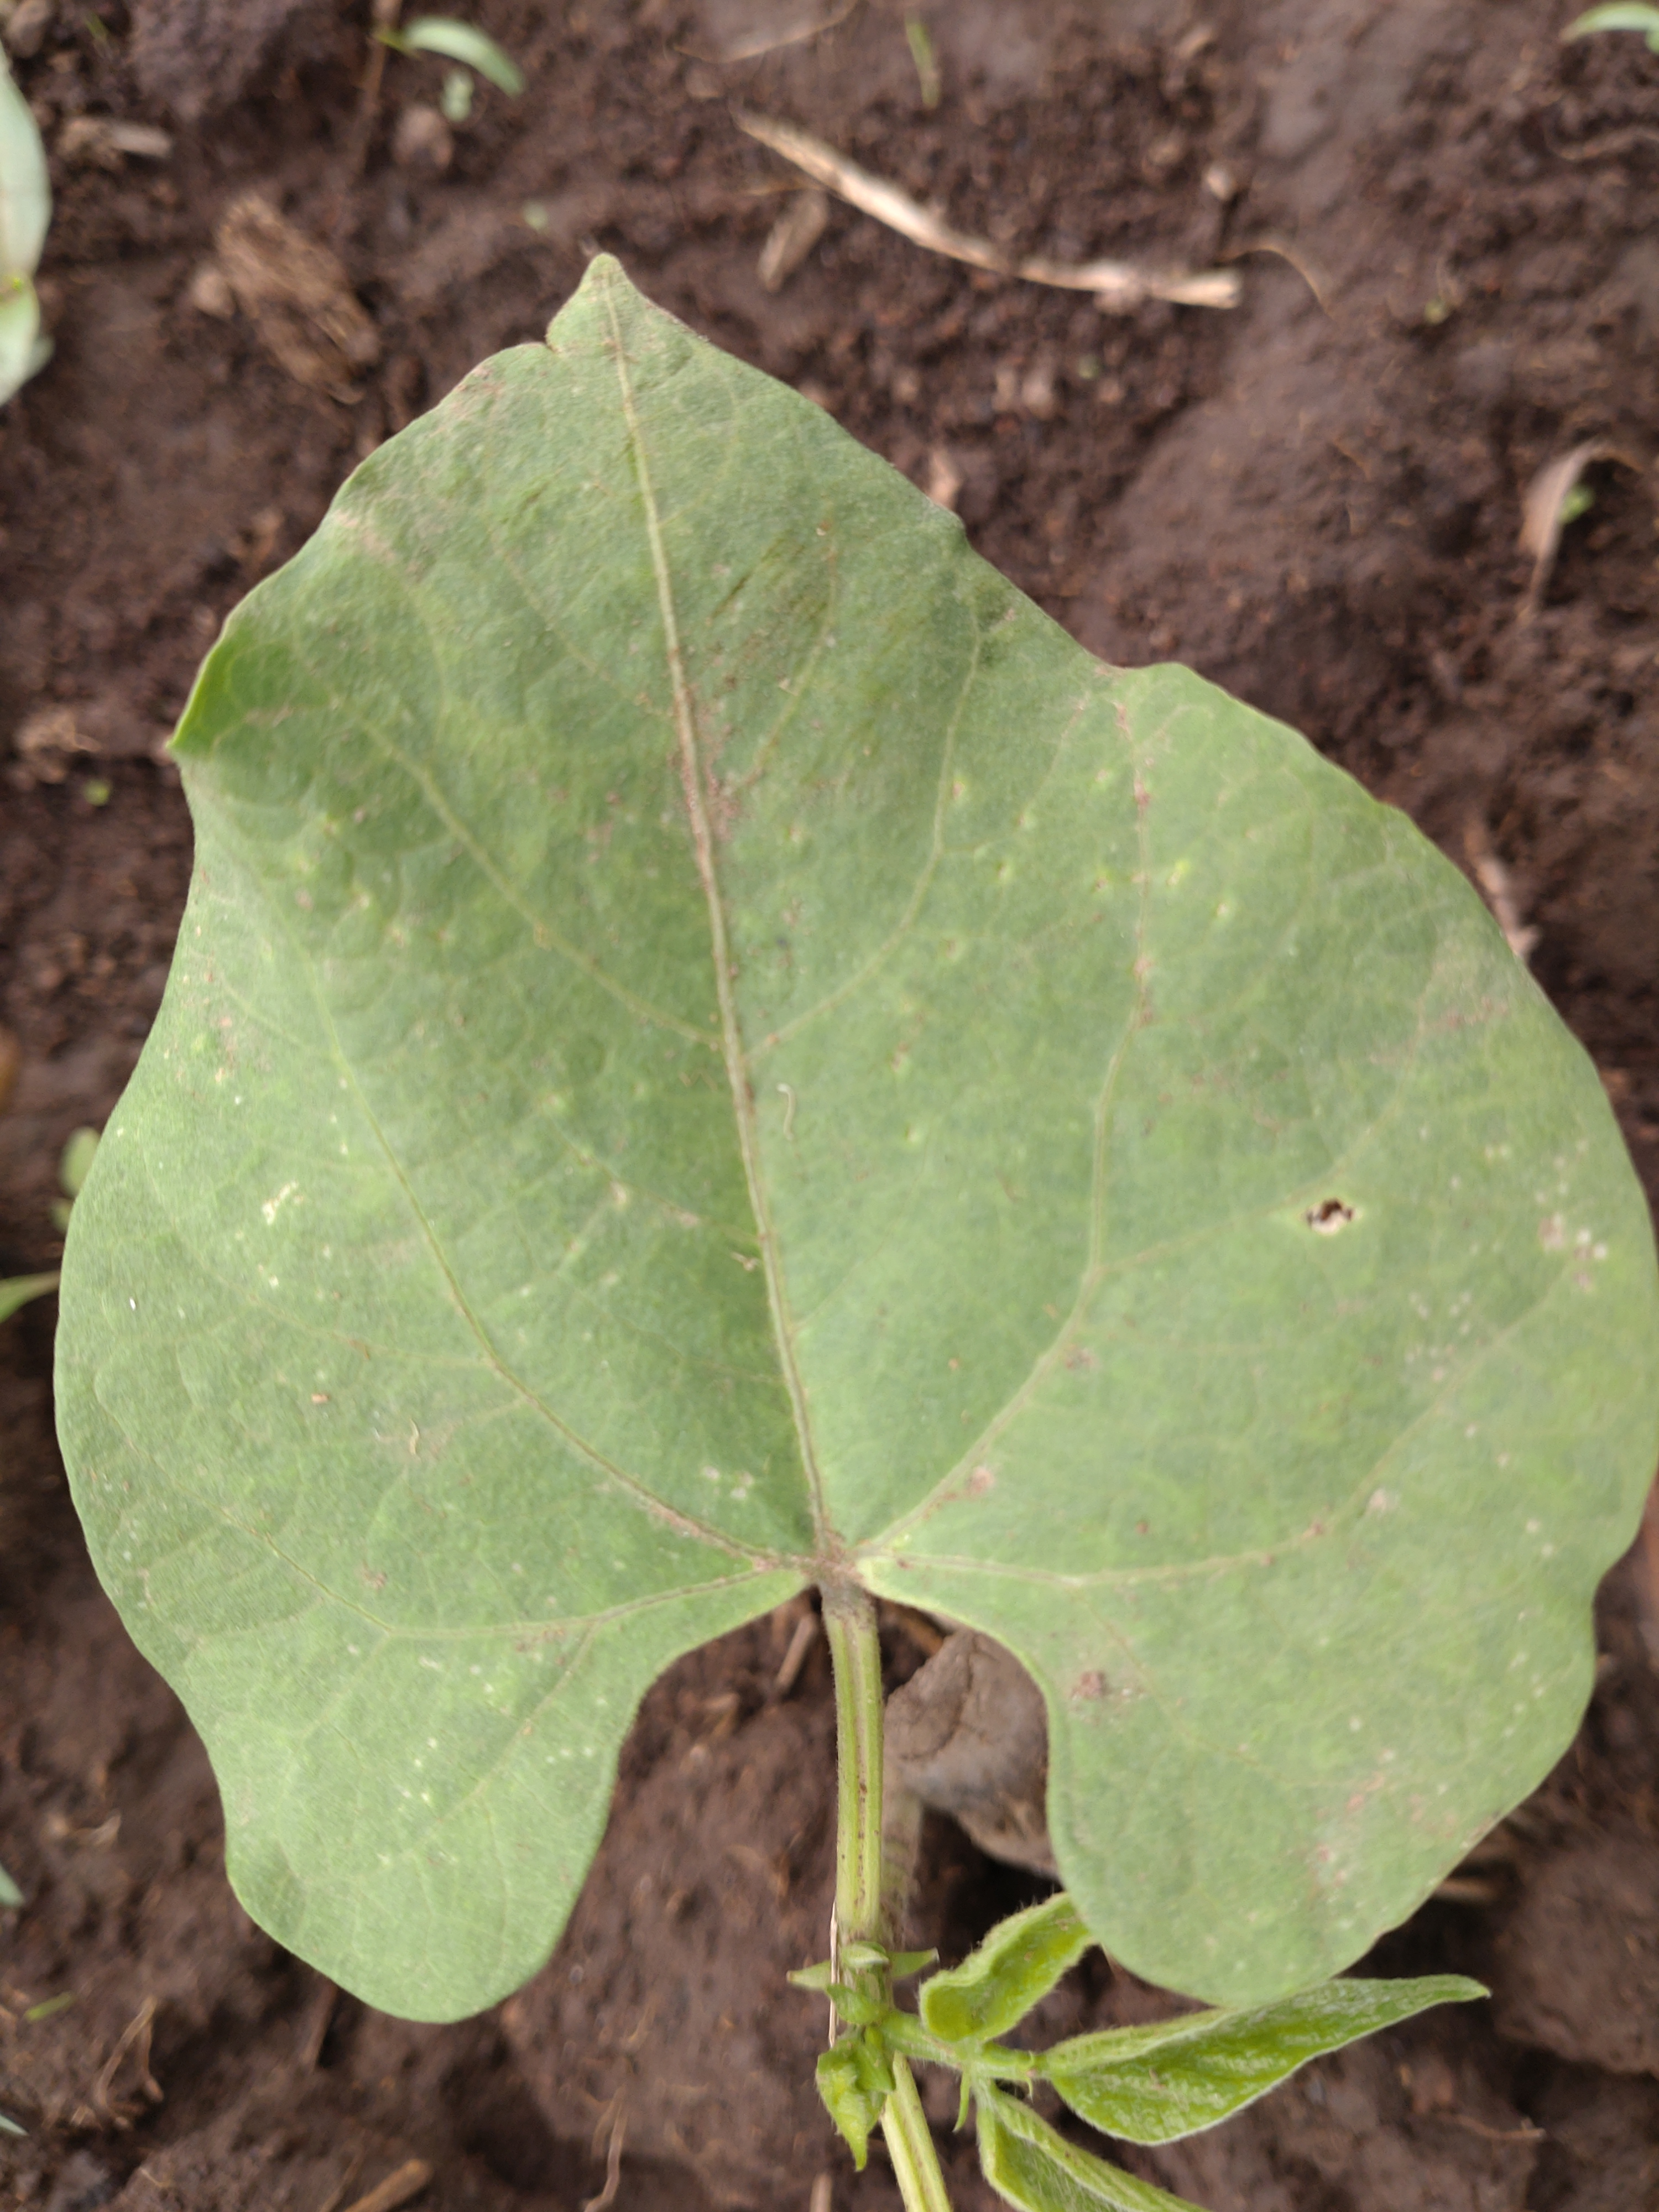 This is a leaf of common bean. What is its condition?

healthy
